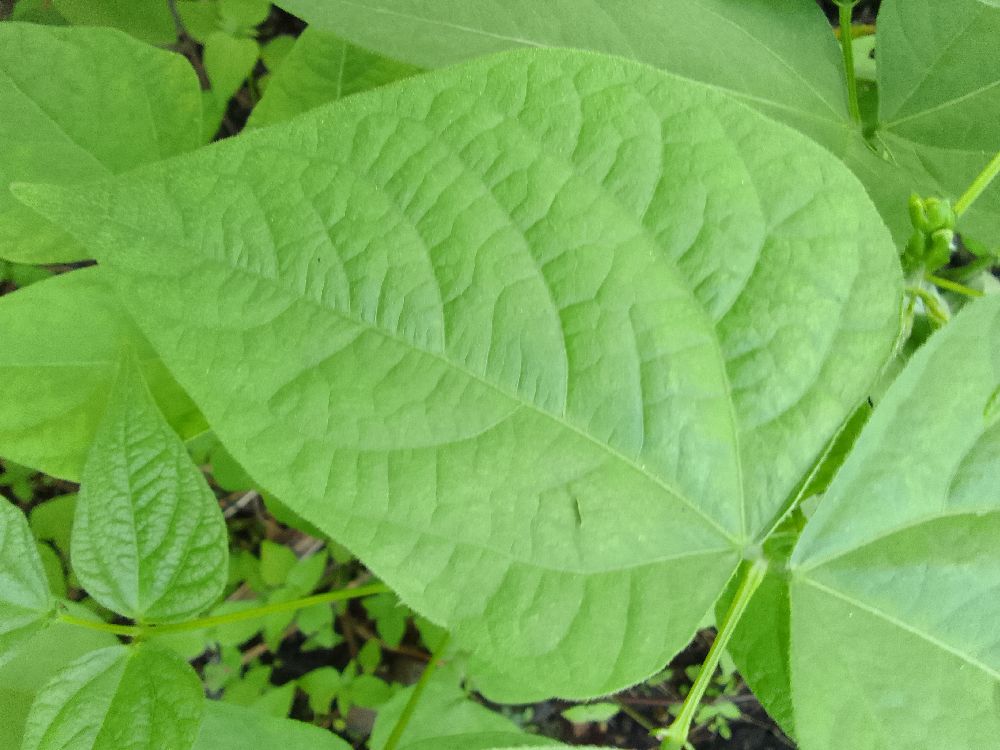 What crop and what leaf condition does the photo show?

common bean, healthy
